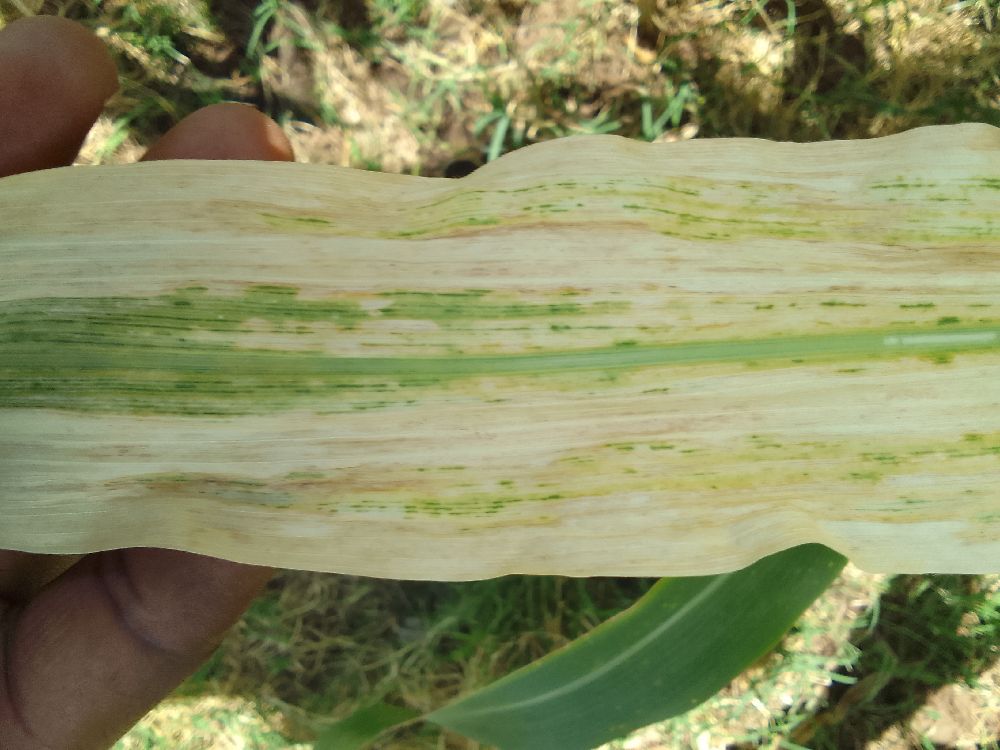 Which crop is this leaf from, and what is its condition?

maize, maize lethal necrosis
